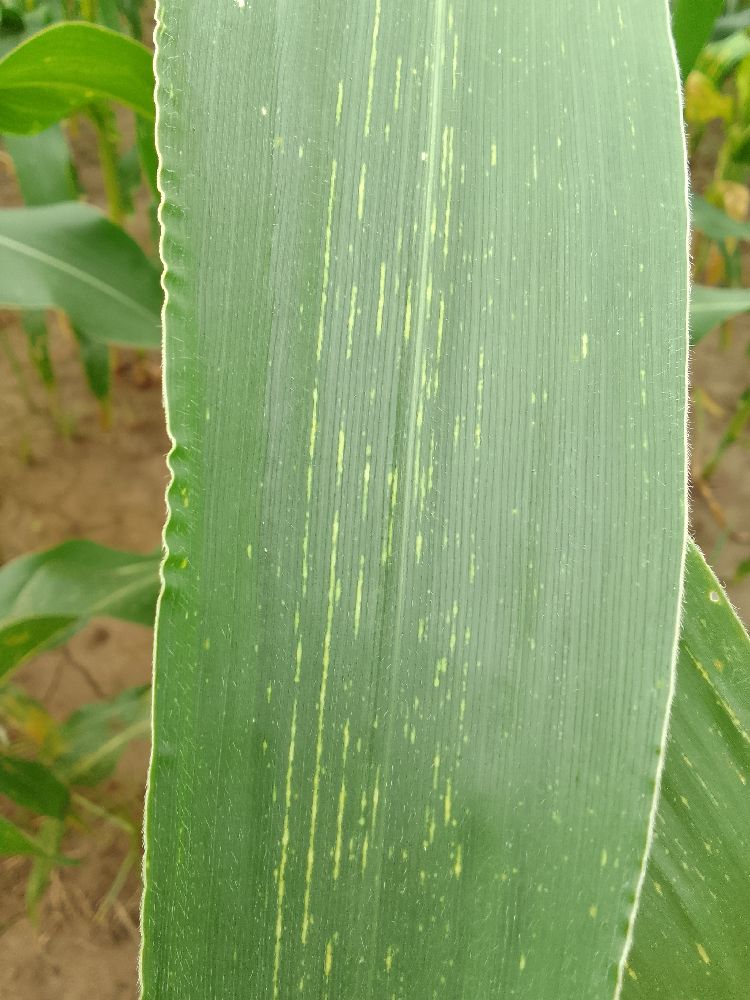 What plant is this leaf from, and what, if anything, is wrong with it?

maize, maize streak virus
